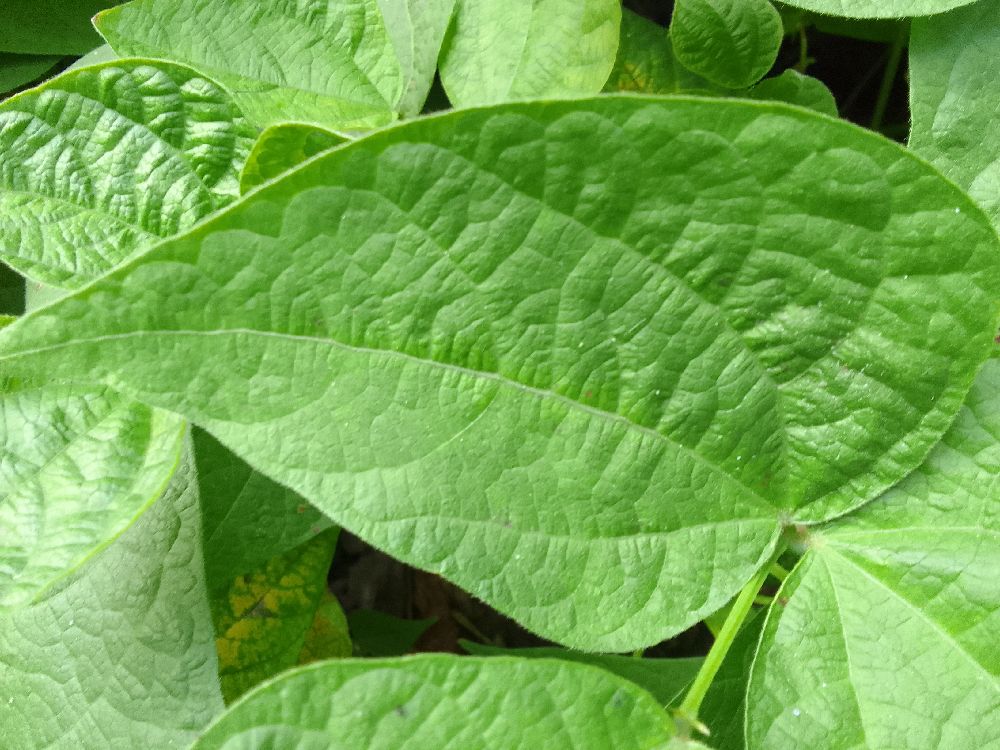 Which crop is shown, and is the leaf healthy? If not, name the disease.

common bean, healthy
